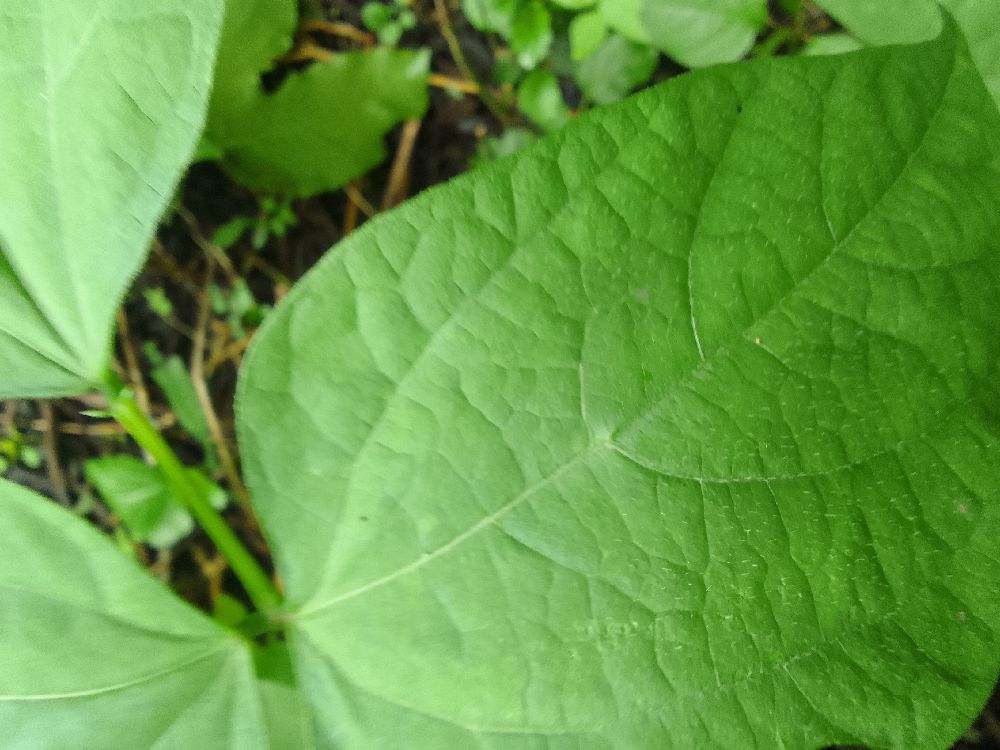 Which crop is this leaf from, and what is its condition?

common bean, healthy
